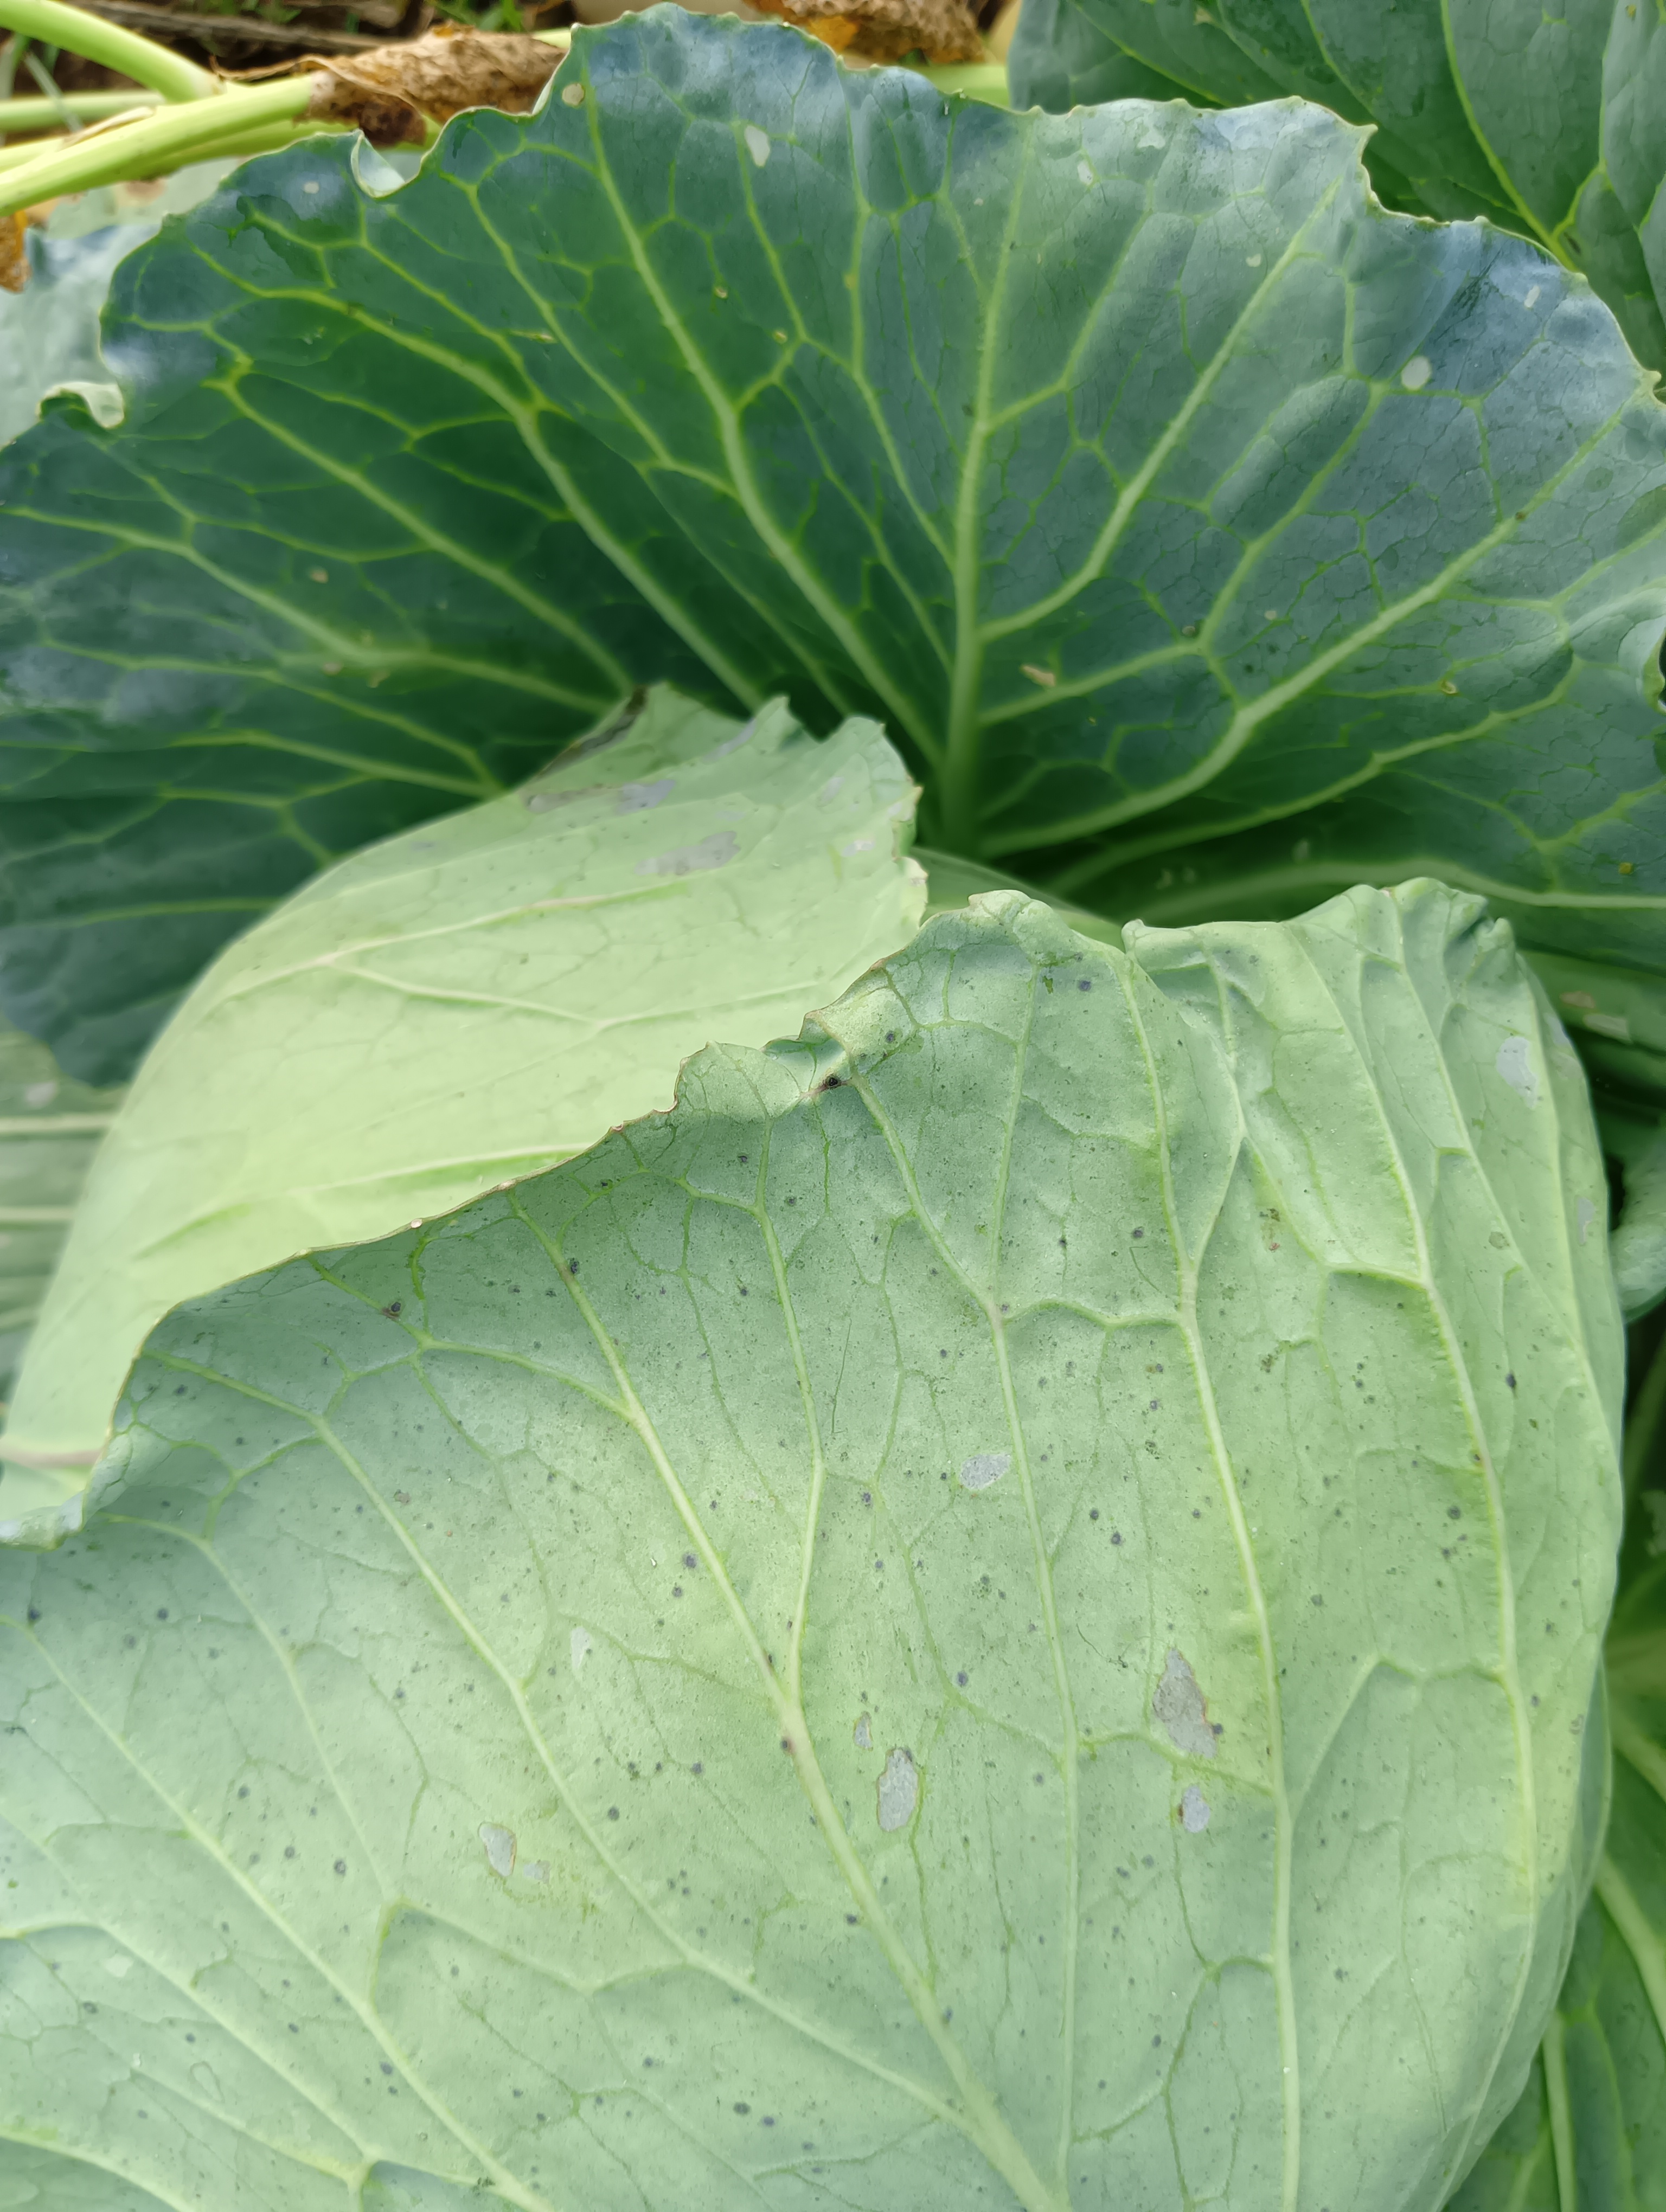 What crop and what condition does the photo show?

cabbage, healthy
